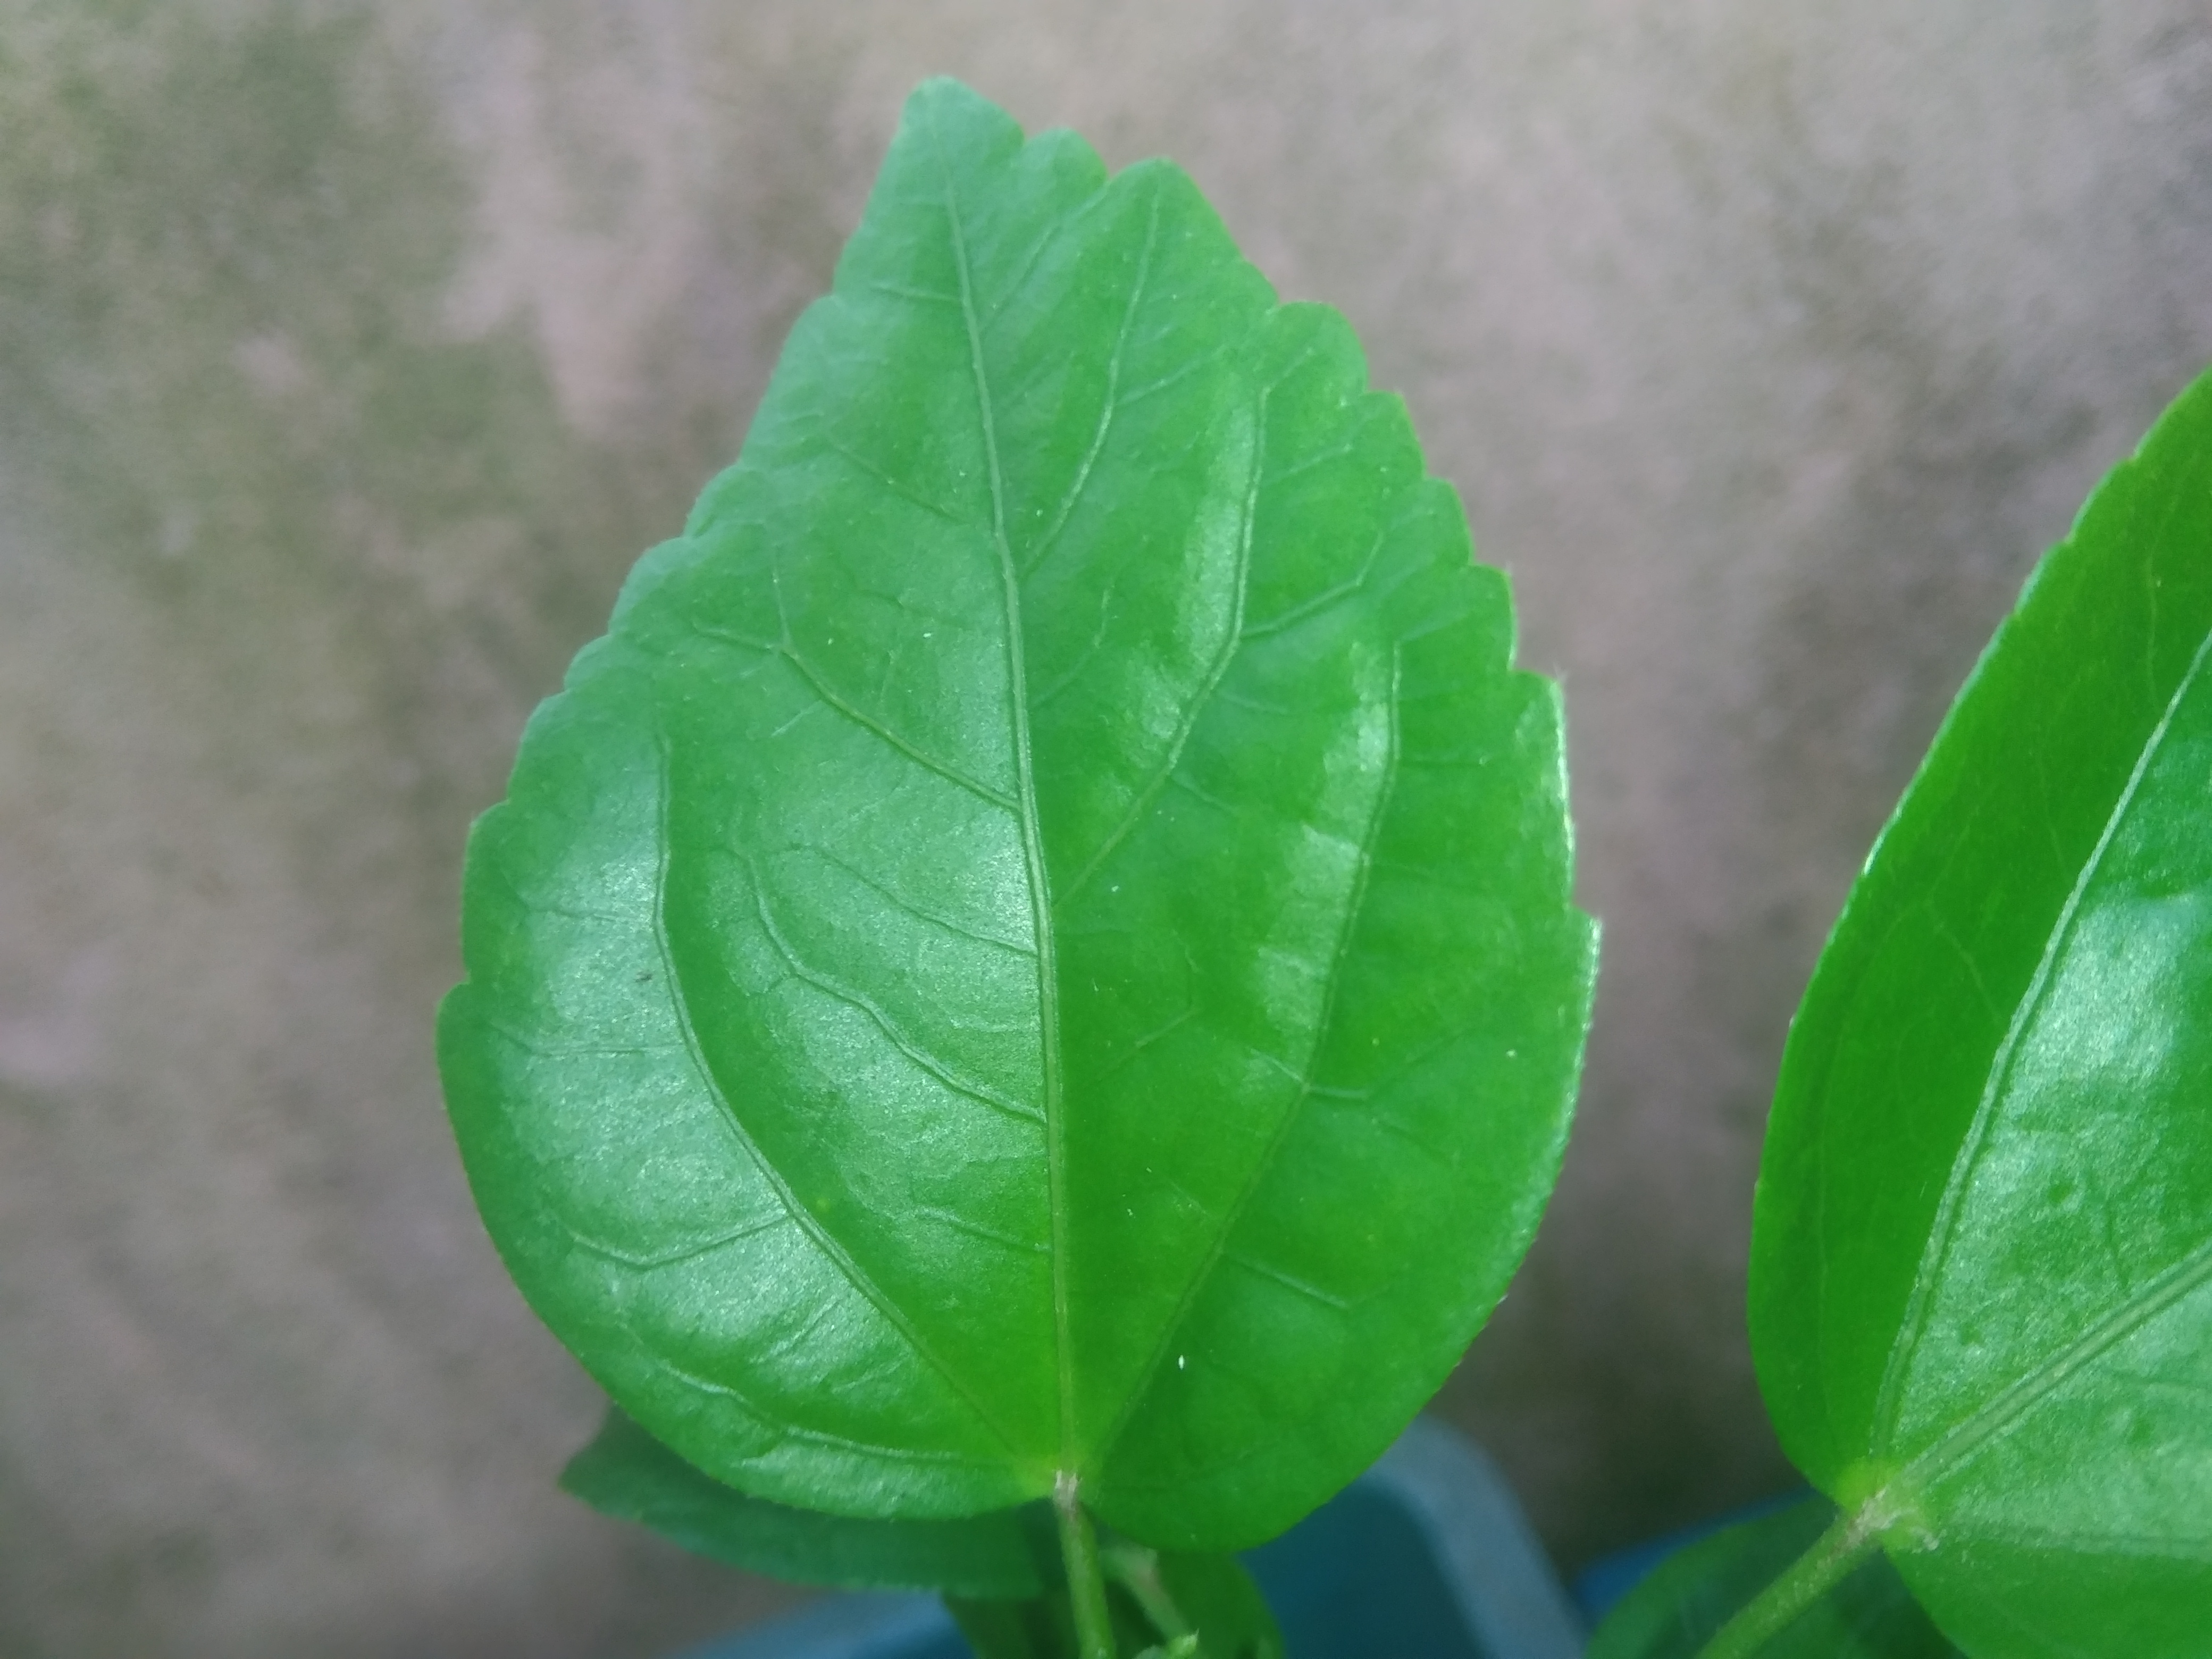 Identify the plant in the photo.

hibiscus
